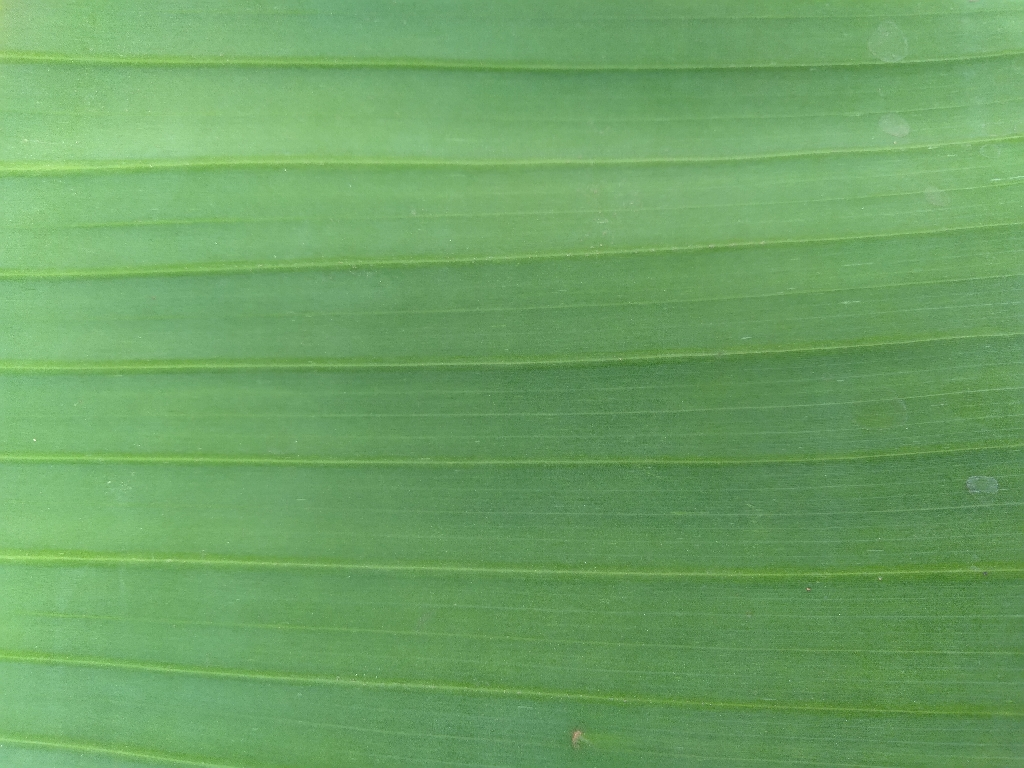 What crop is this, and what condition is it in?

banana, healthy
